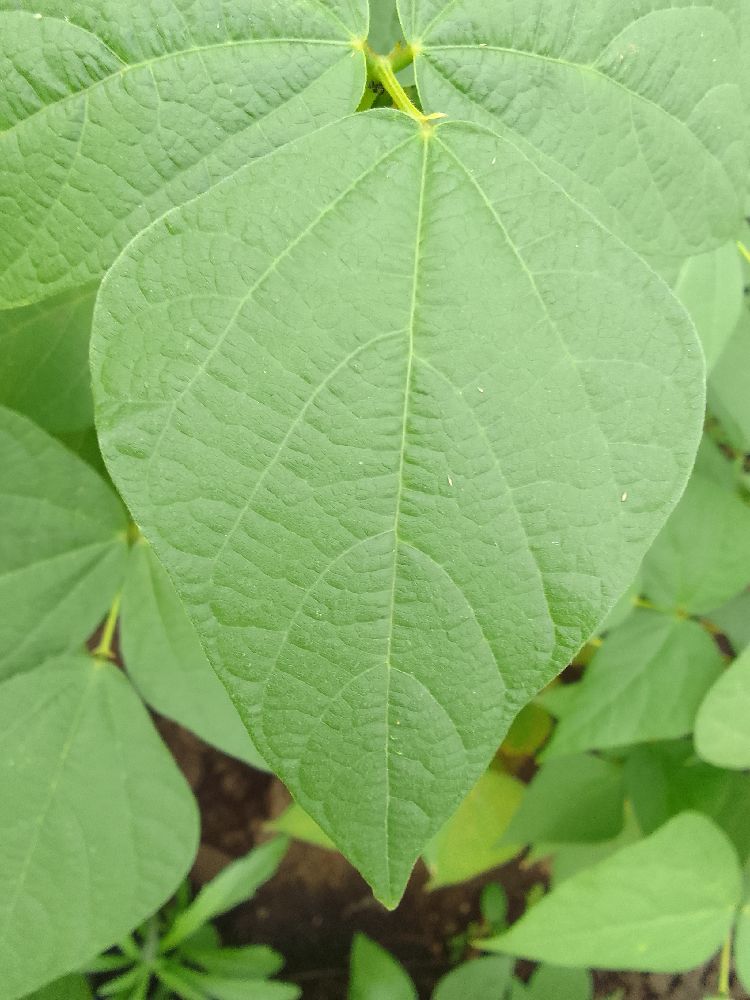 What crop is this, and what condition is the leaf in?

common bean, healthy
